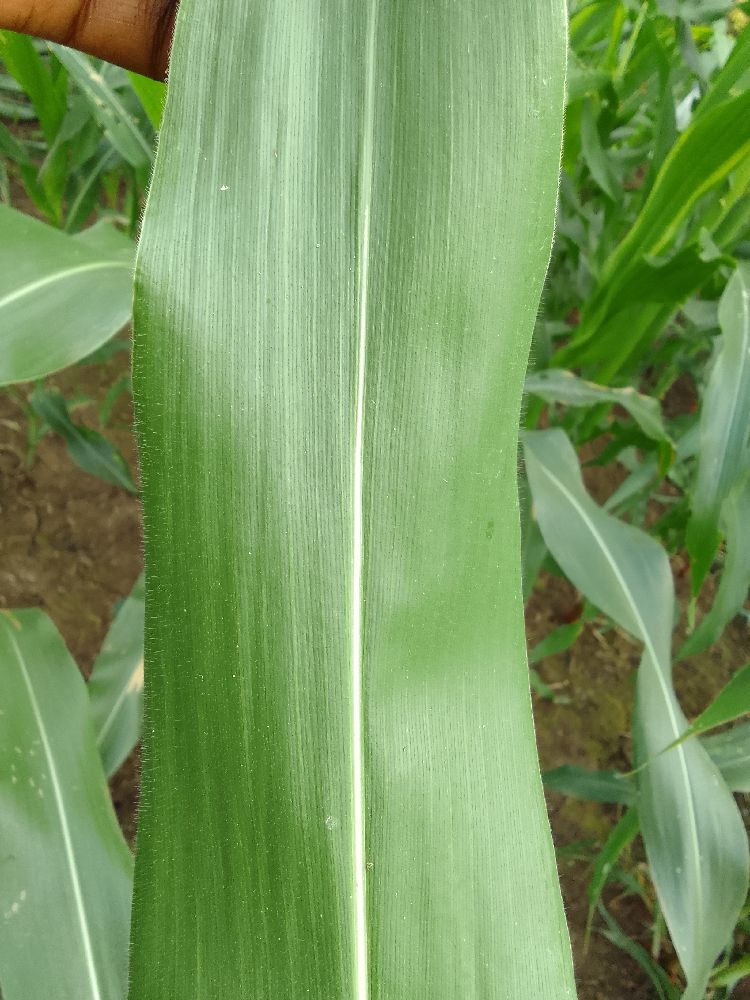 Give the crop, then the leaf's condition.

maize, healthy
